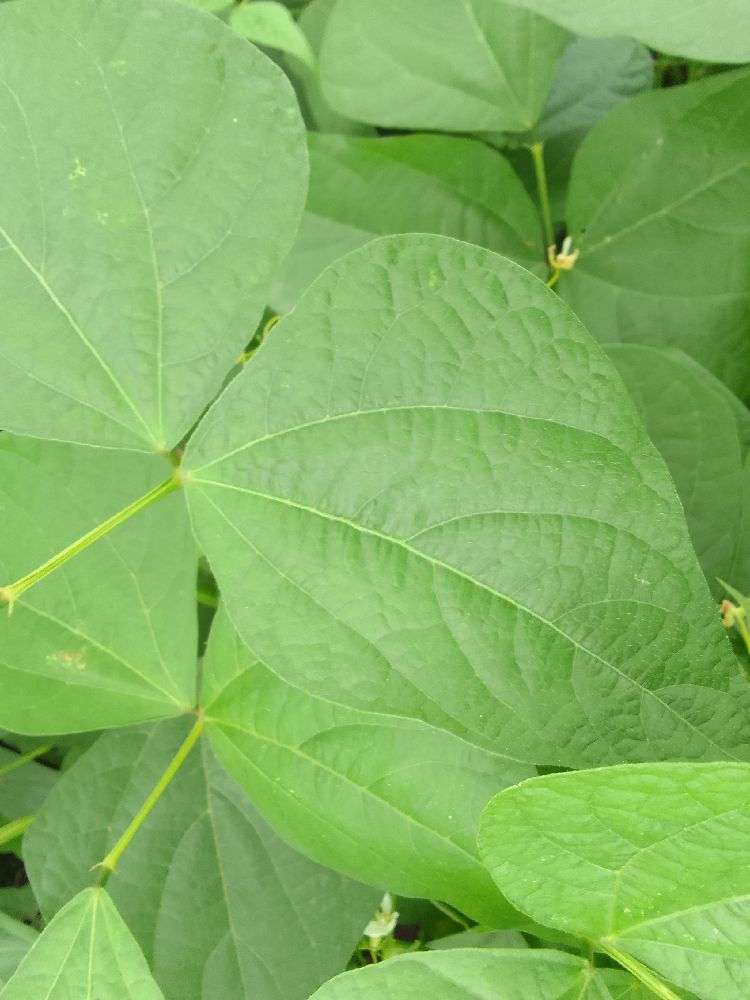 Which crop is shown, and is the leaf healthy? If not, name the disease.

common bean, healthy
